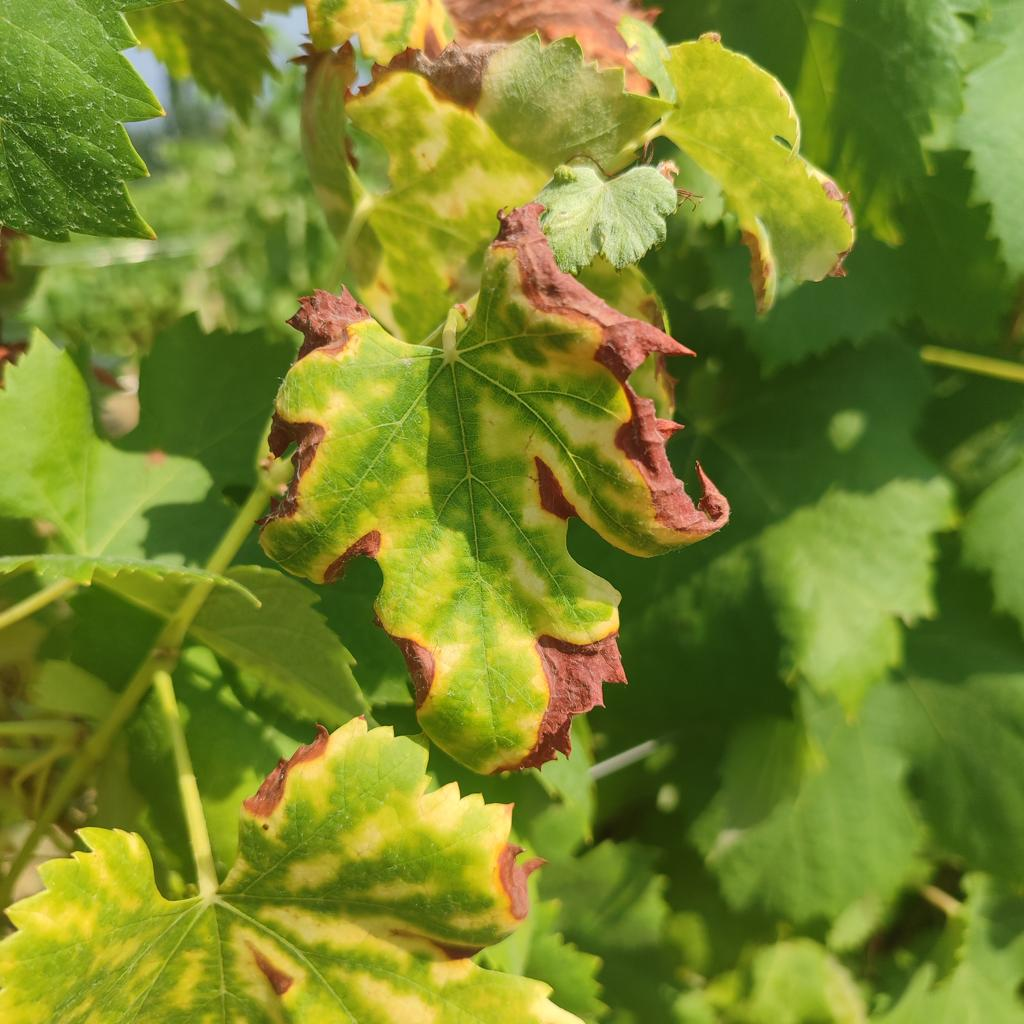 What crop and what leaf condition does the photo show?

grapevine, esca complex
